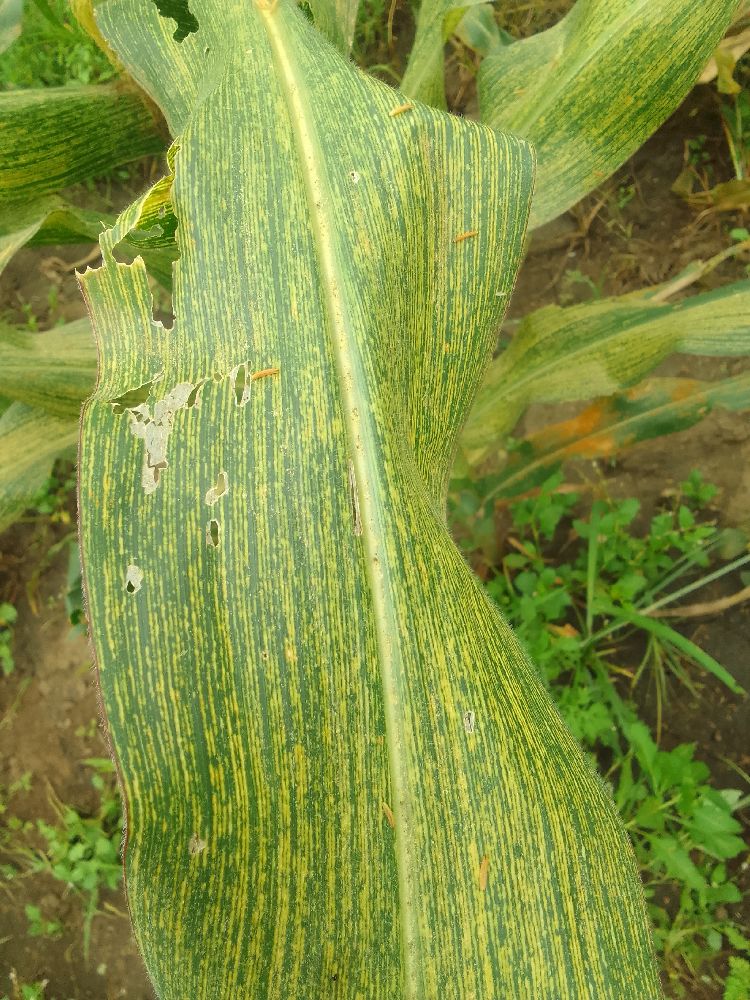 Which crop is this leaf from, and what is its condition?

maize, maize streak virus
